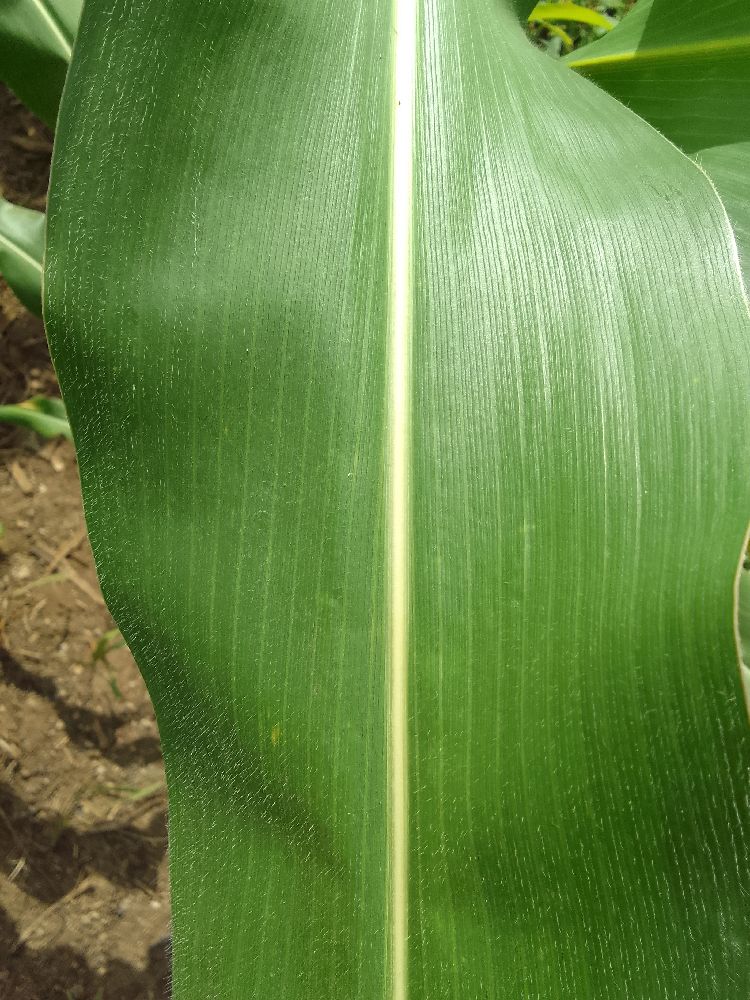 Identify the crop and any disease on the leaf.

maize, healthy
